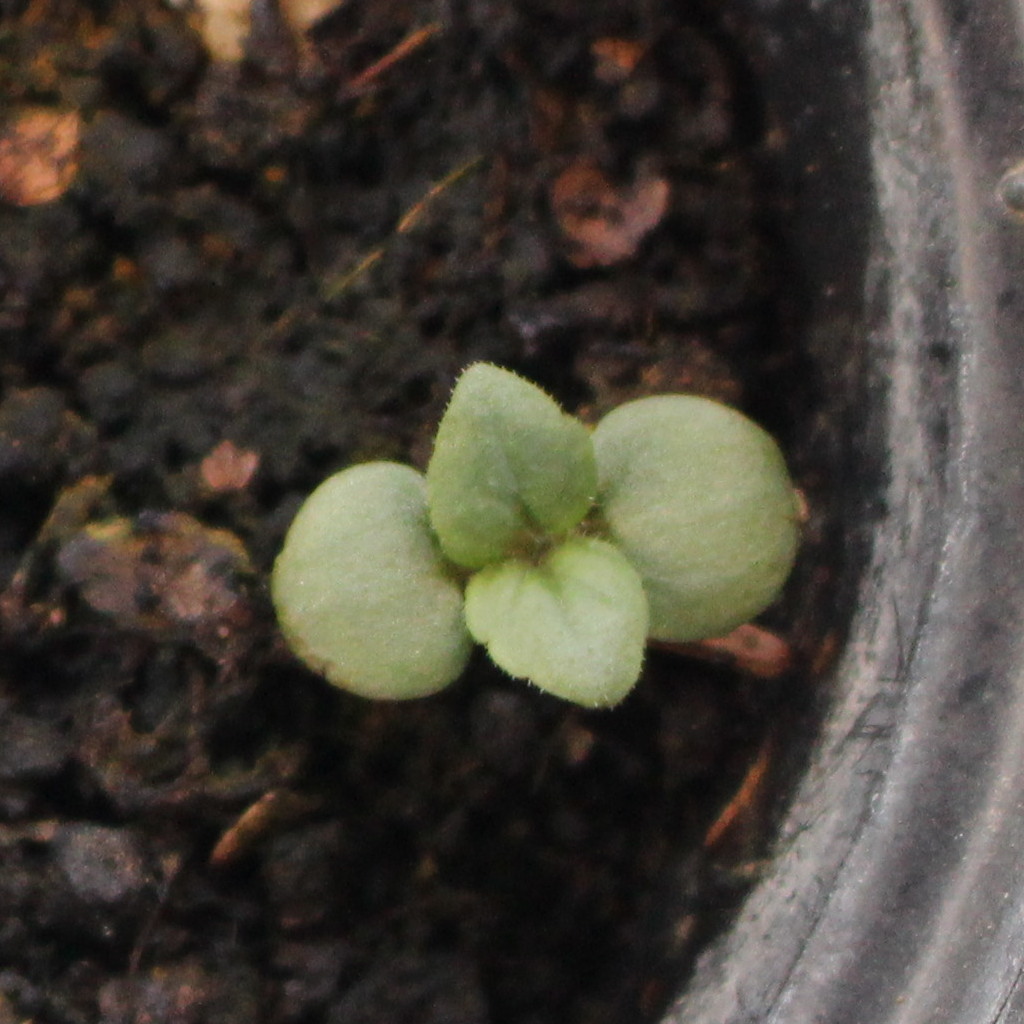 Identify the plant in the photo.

Veronica persica
